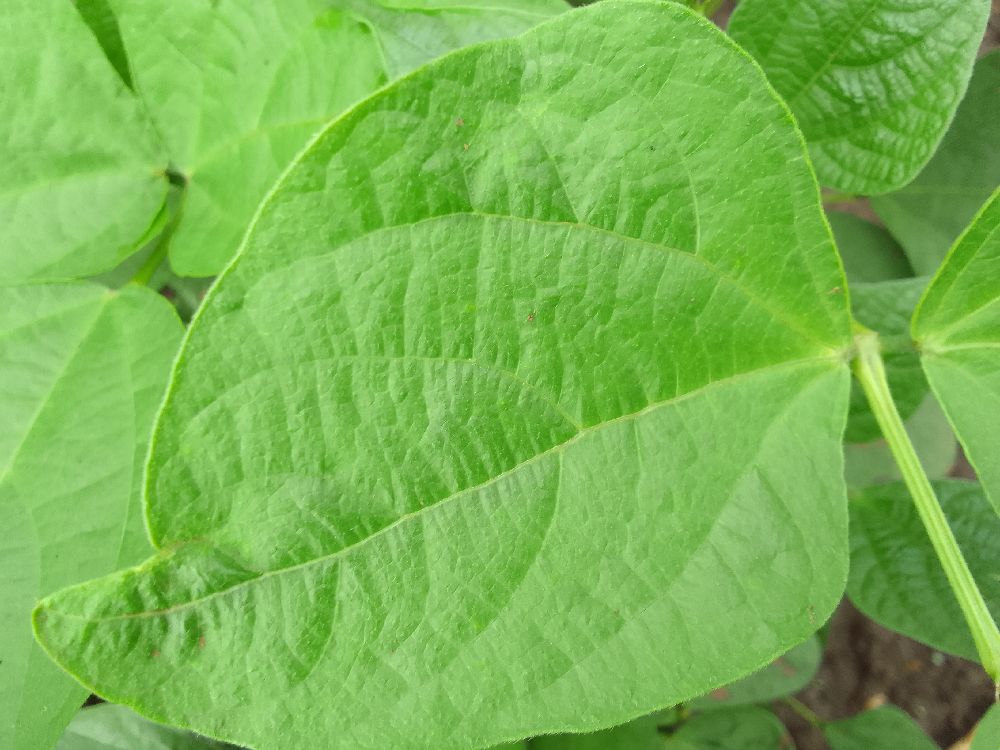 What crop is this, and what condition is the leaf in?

common bean, healthy
